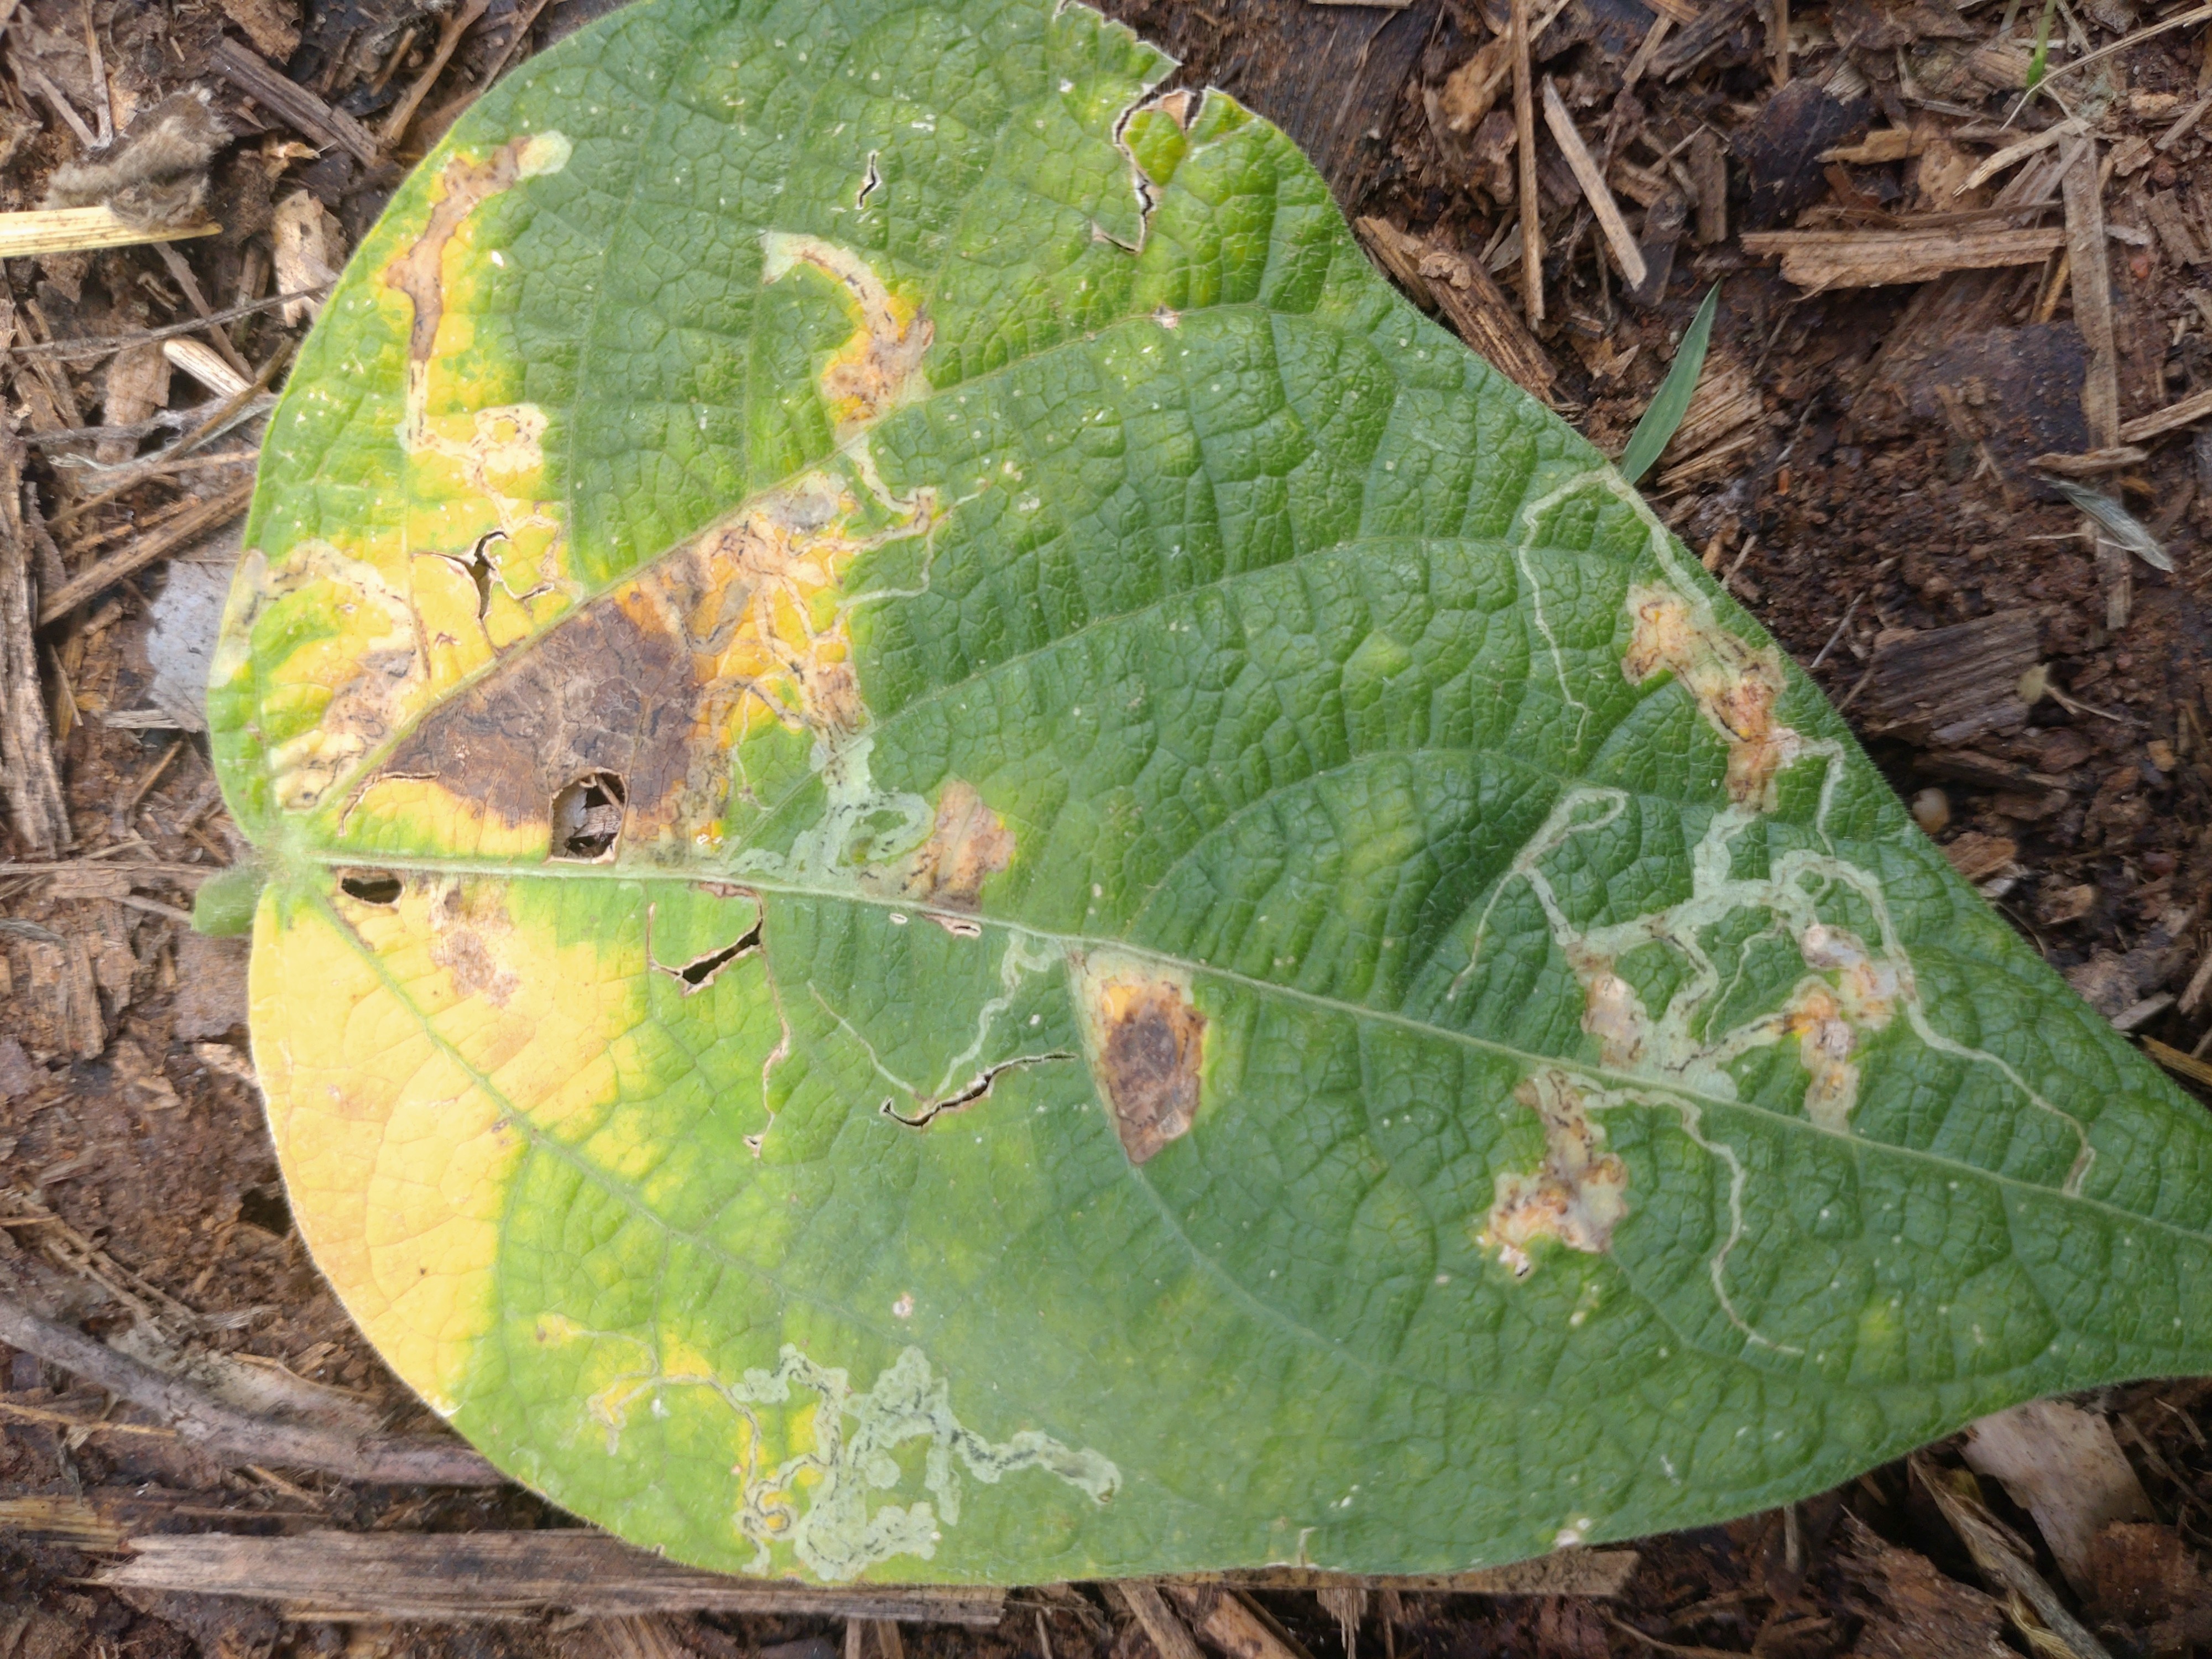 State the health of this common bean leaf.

anthracnose
